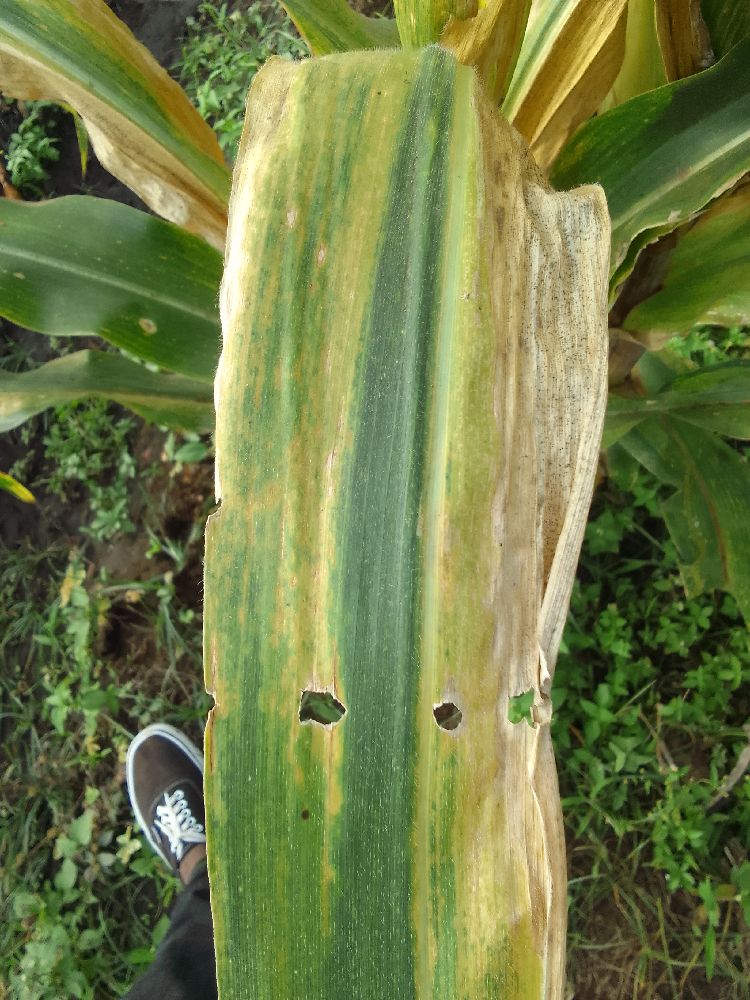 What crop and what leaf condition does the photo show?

maize, maize lethal necrosis
